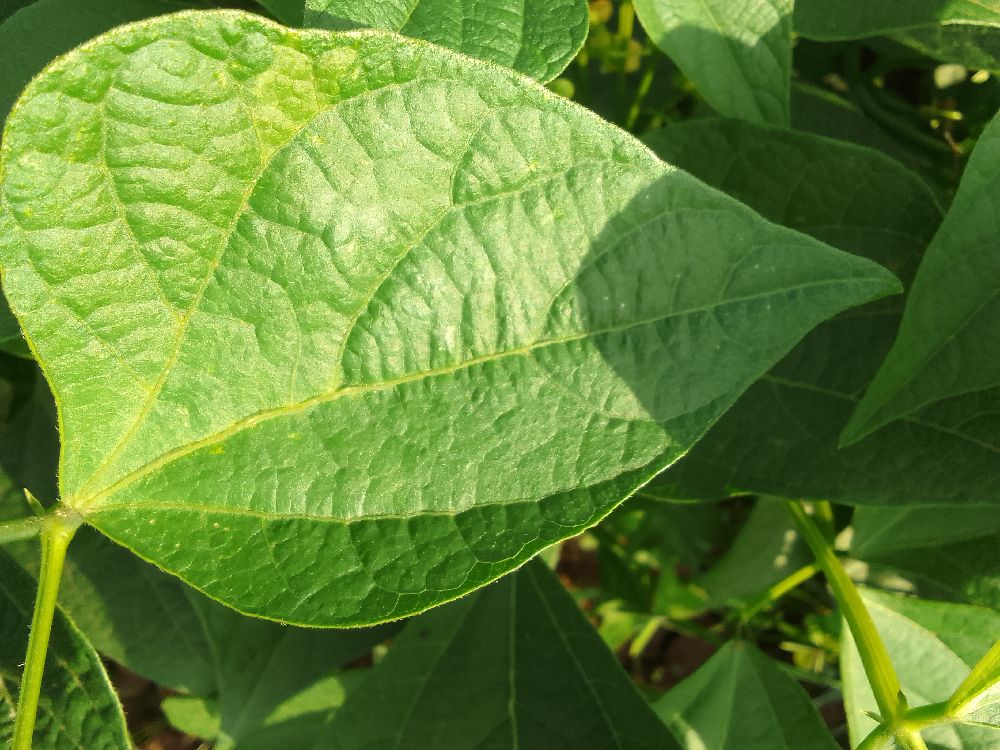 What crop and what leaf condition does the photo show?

common bean, healthy
